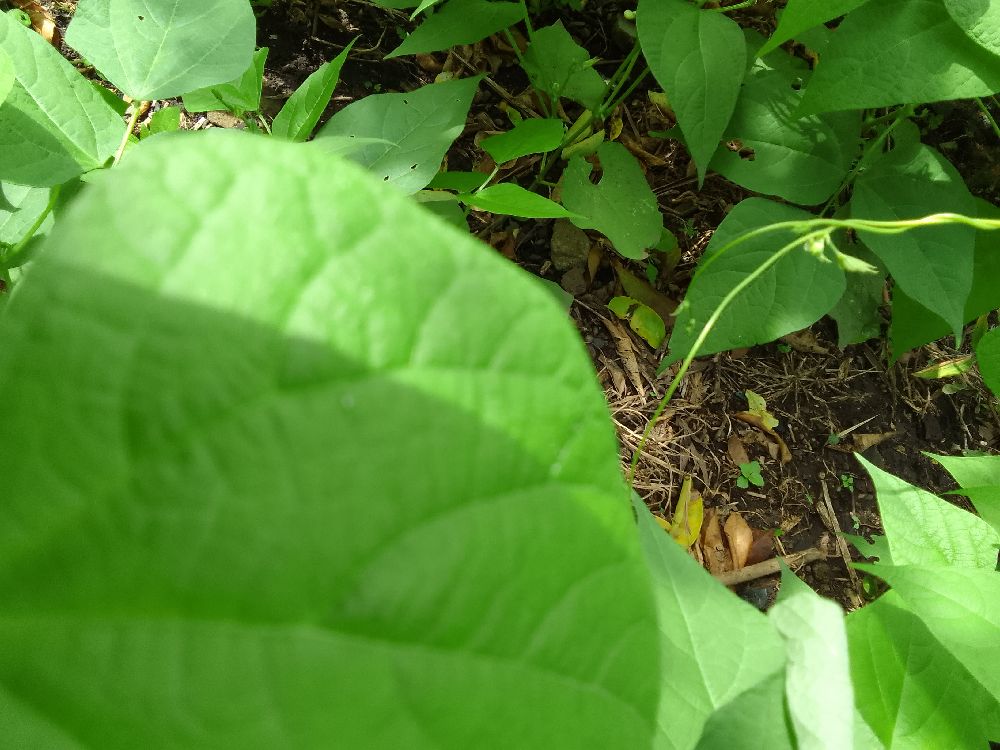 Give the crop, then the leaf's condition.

common bean, healthy
